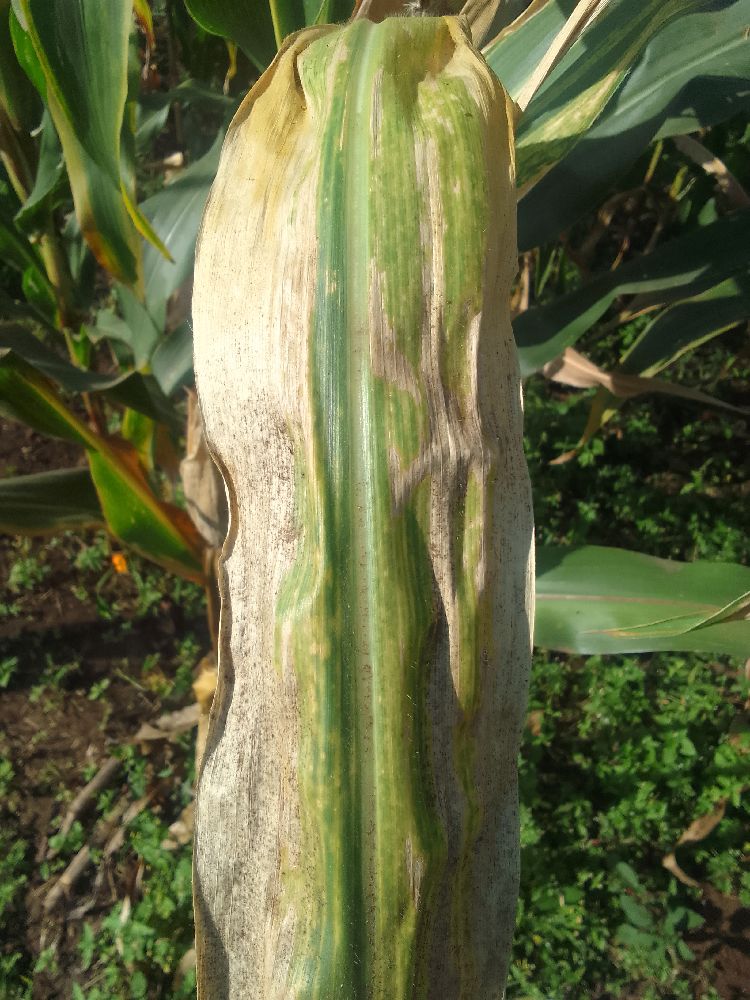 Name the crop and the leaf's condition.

maize, maize lethal necrosis
